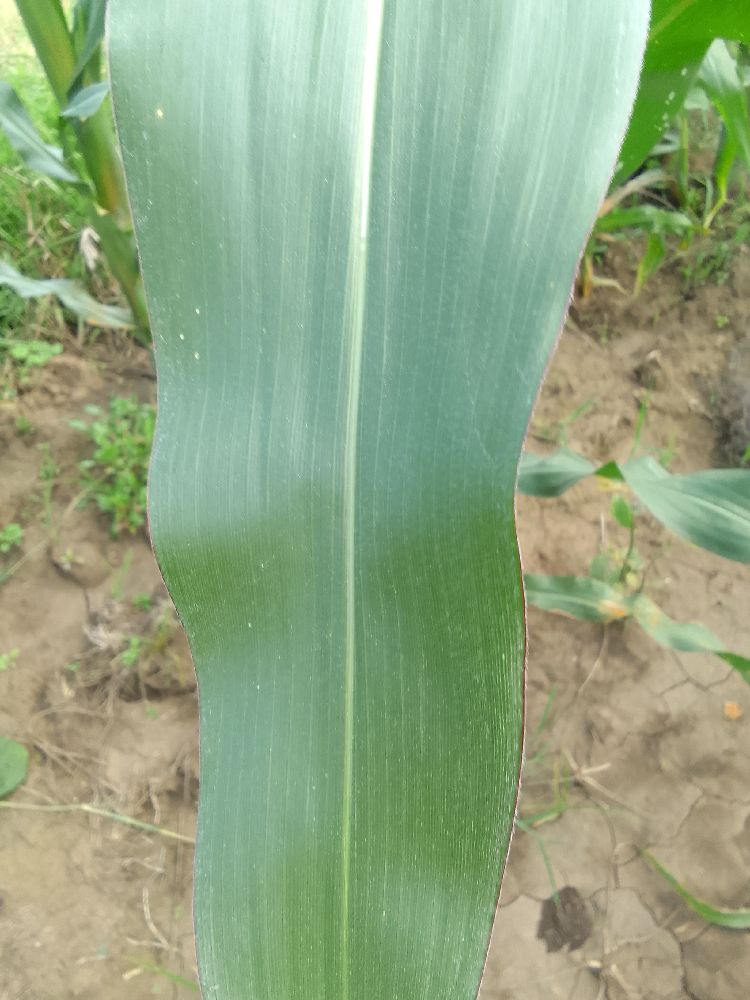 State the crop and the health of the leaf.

maize, healthy
